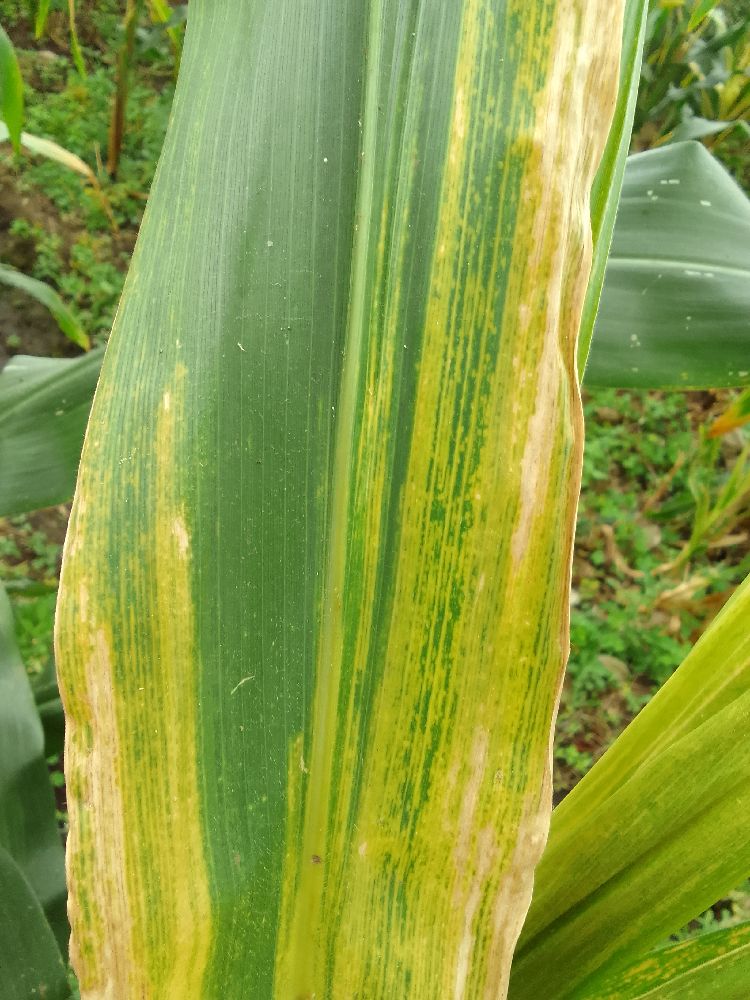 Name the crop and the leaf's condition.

maize, maize lethal necrosis
